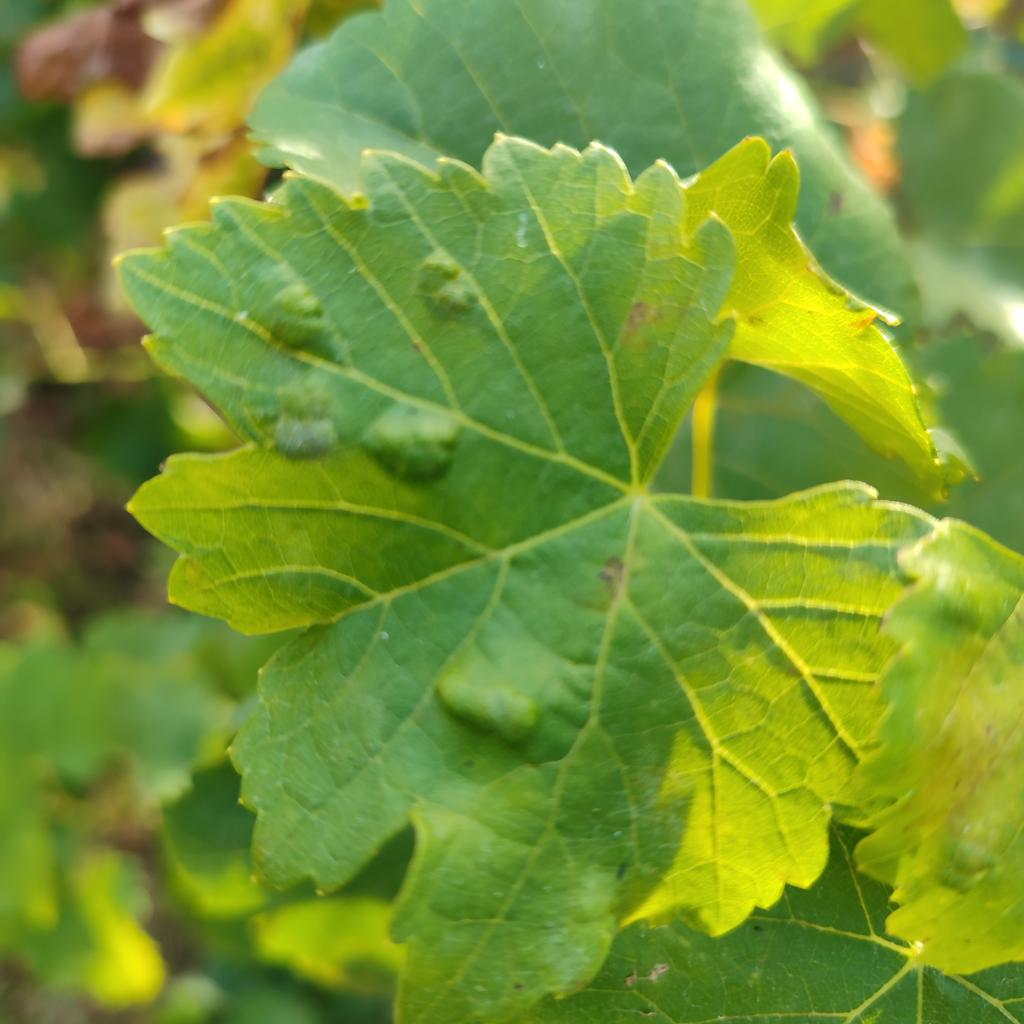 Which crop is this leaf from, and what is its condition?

grapevine, erineum mite
